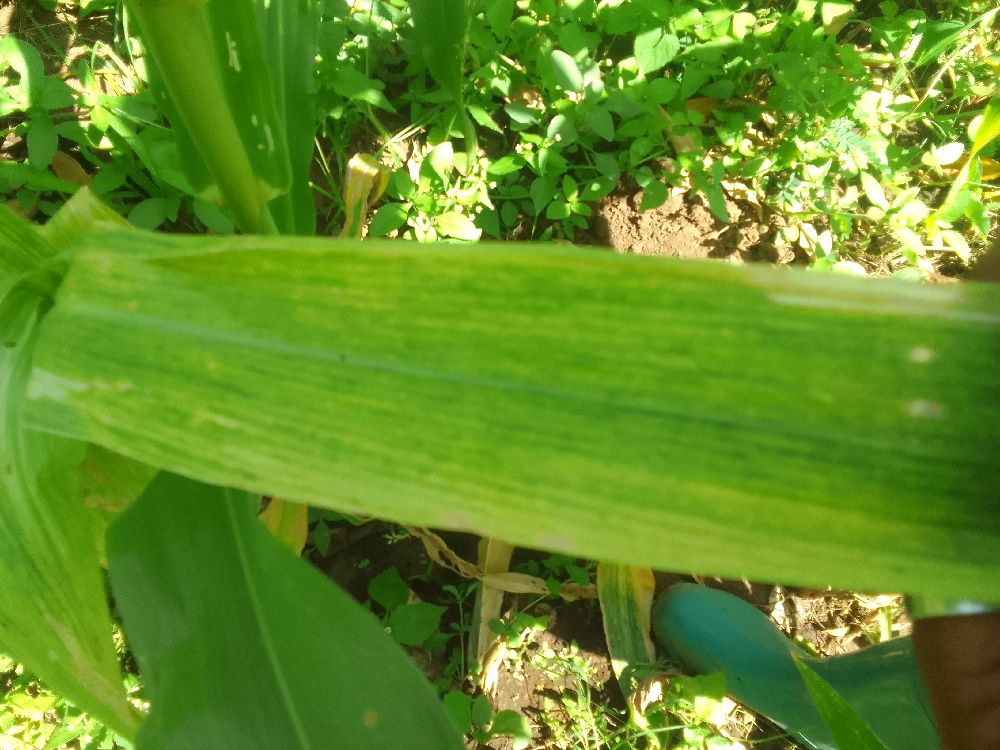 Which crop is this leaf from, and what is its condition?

maize, maize lethal necrosis
